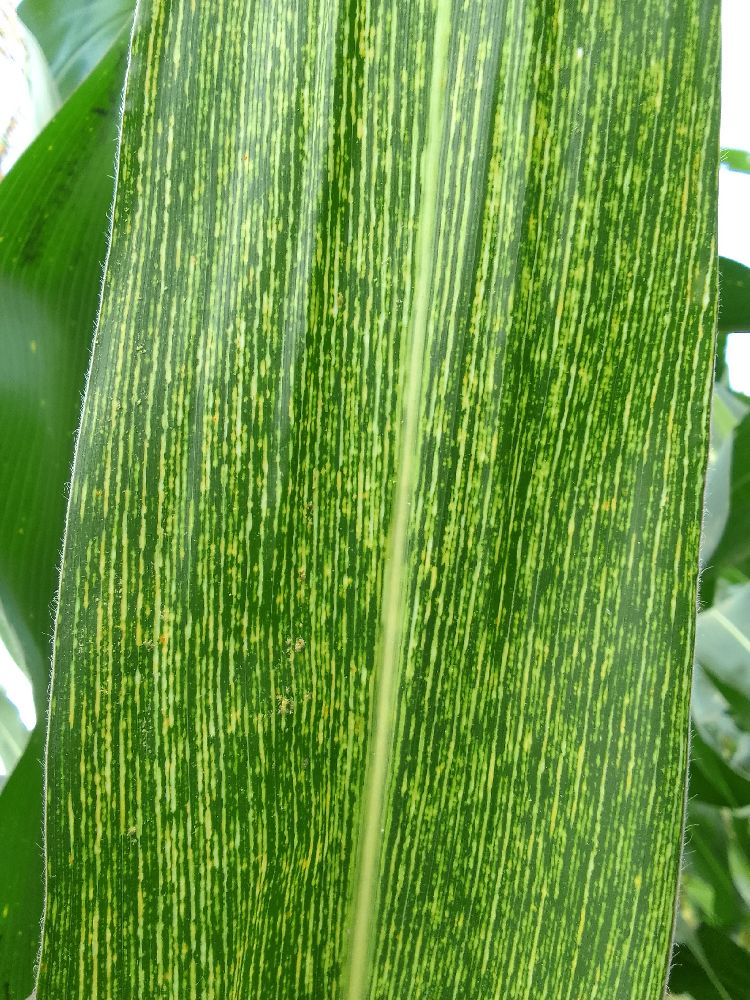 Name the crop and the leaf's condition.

maize, maize streak virus
